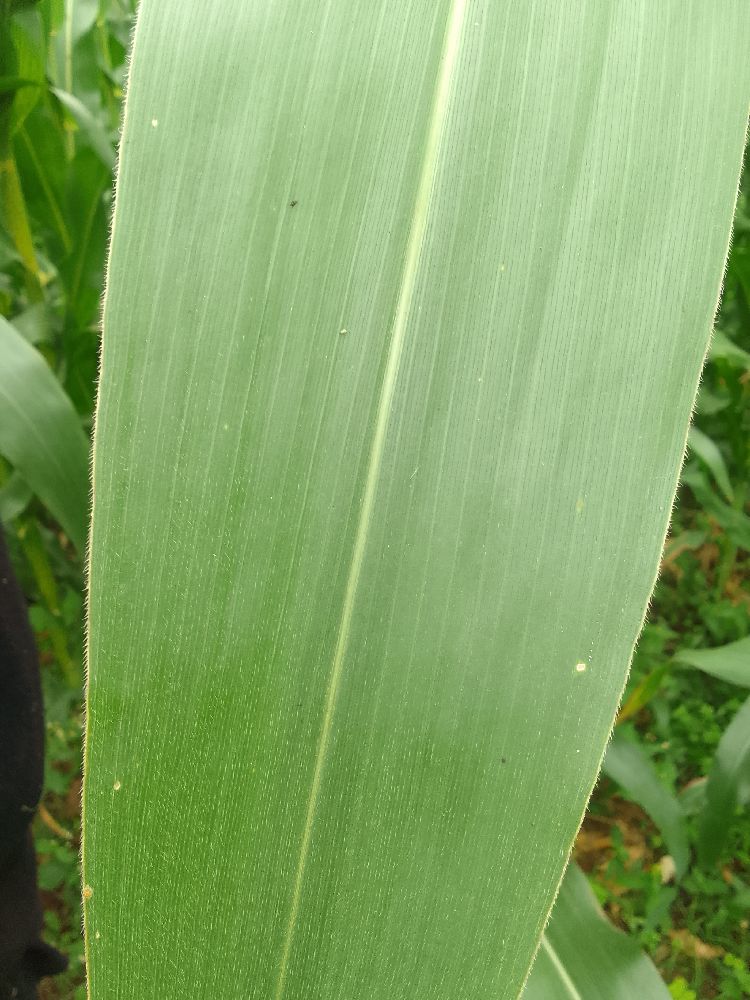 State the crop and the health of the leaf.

maize, healthy
